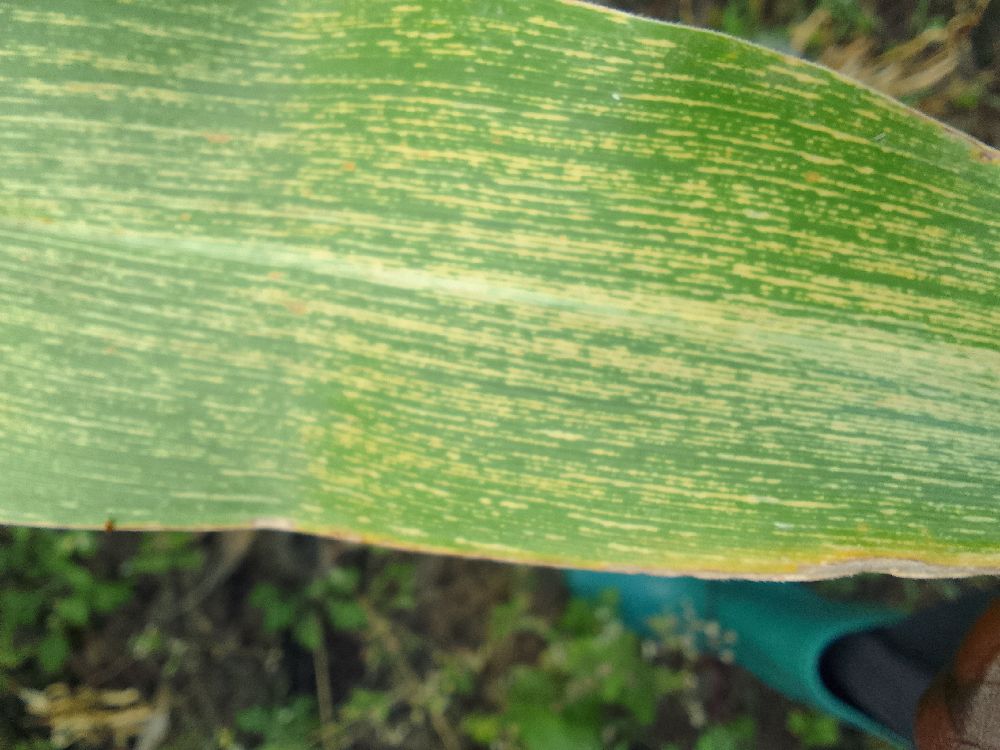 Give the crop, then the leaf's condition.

maize, maize streak virus
